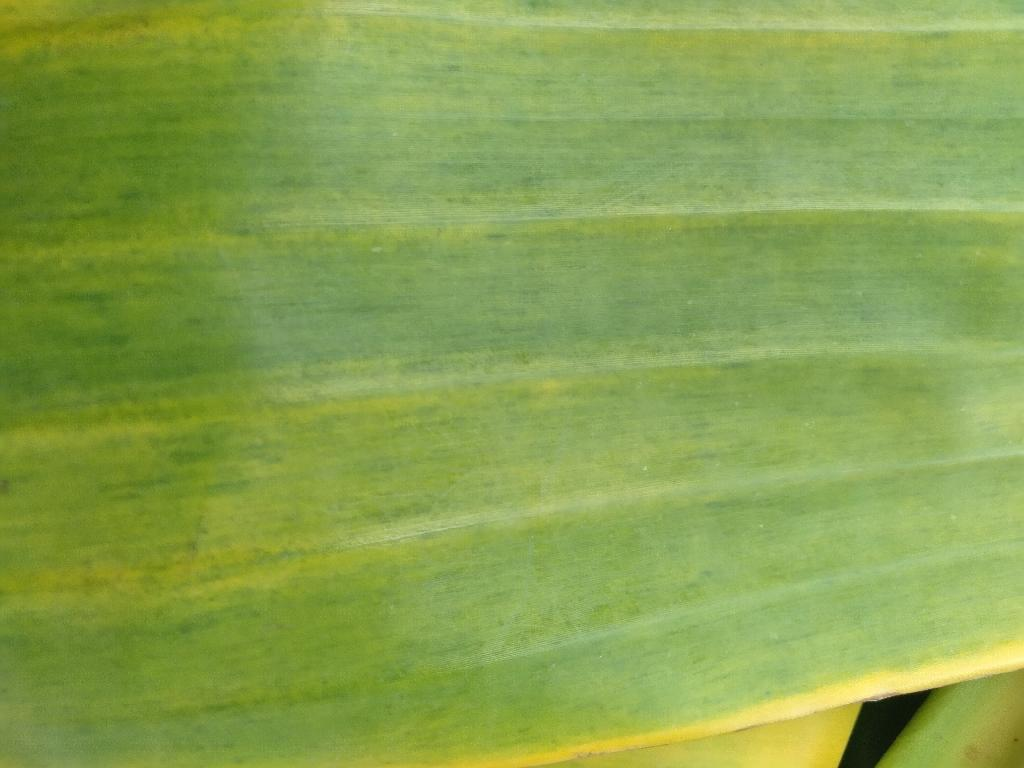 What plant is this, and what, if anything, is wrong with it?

banana, fusarium wilt race 1
